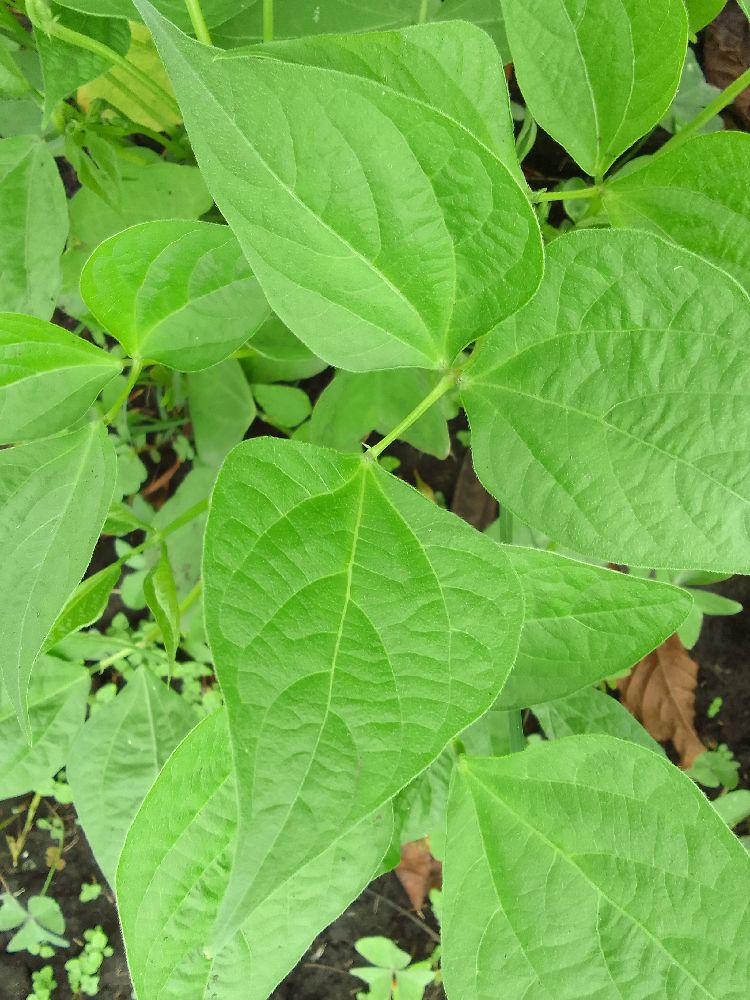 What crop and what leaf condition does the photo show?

common bean, healthy
